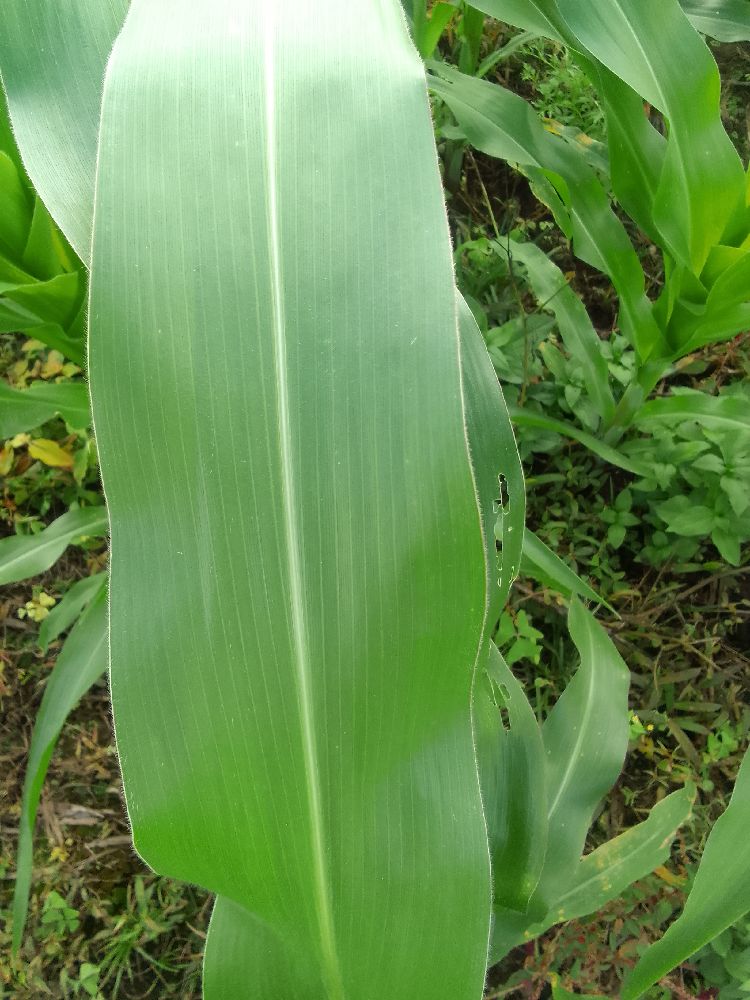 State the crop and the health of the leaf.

maize, healthy
